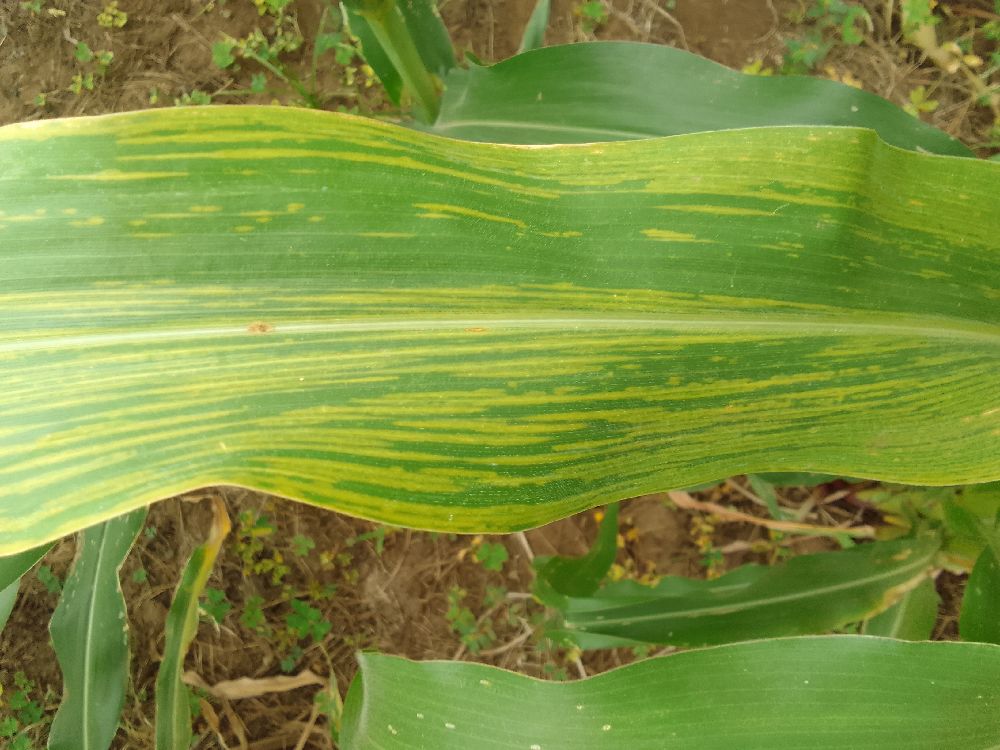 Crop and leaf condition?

maize, maize lethal necrosis
